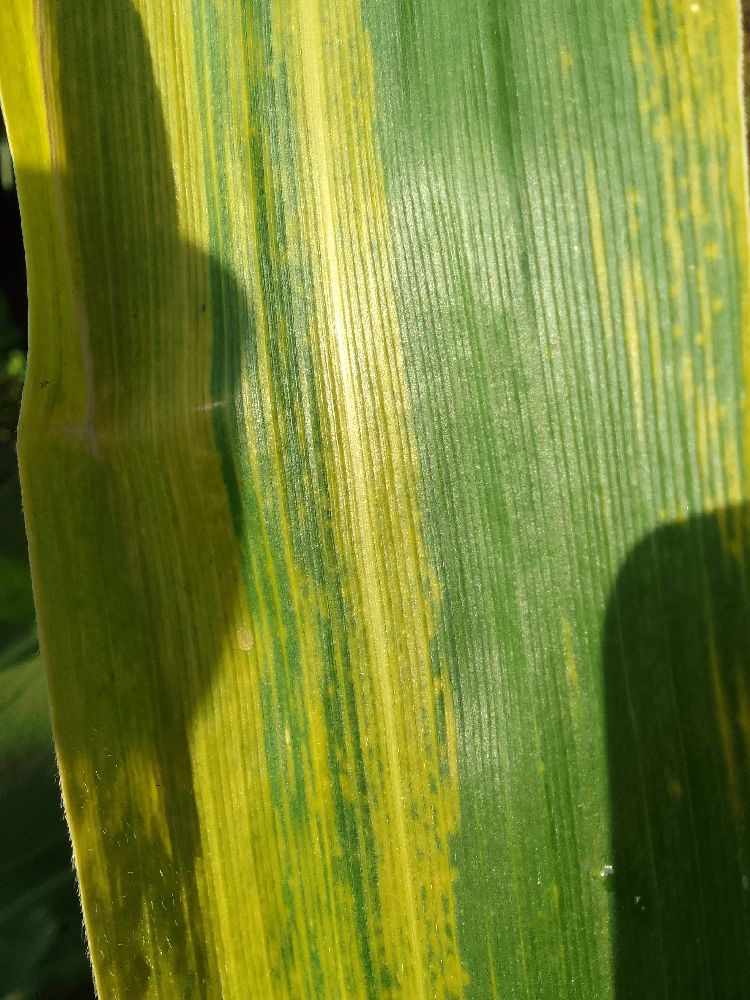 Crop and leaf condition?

maize, maize lethal necrosis
